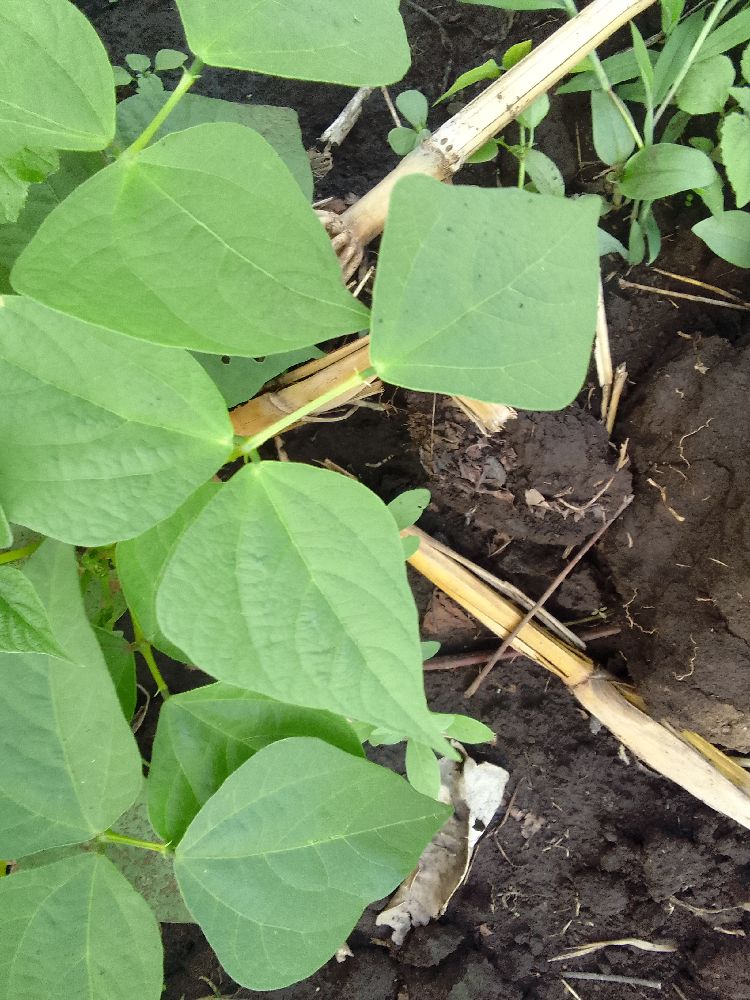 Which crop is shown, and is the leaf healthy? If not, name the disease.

common bean, healthy
